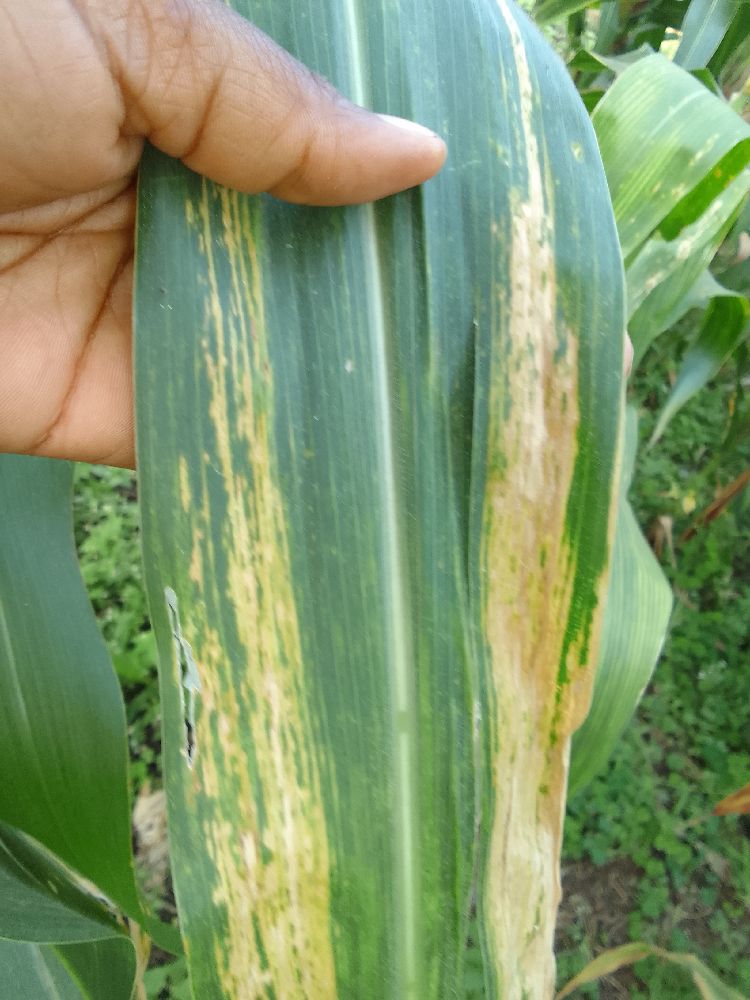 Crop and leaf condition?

maize, maize lethal necrosis
